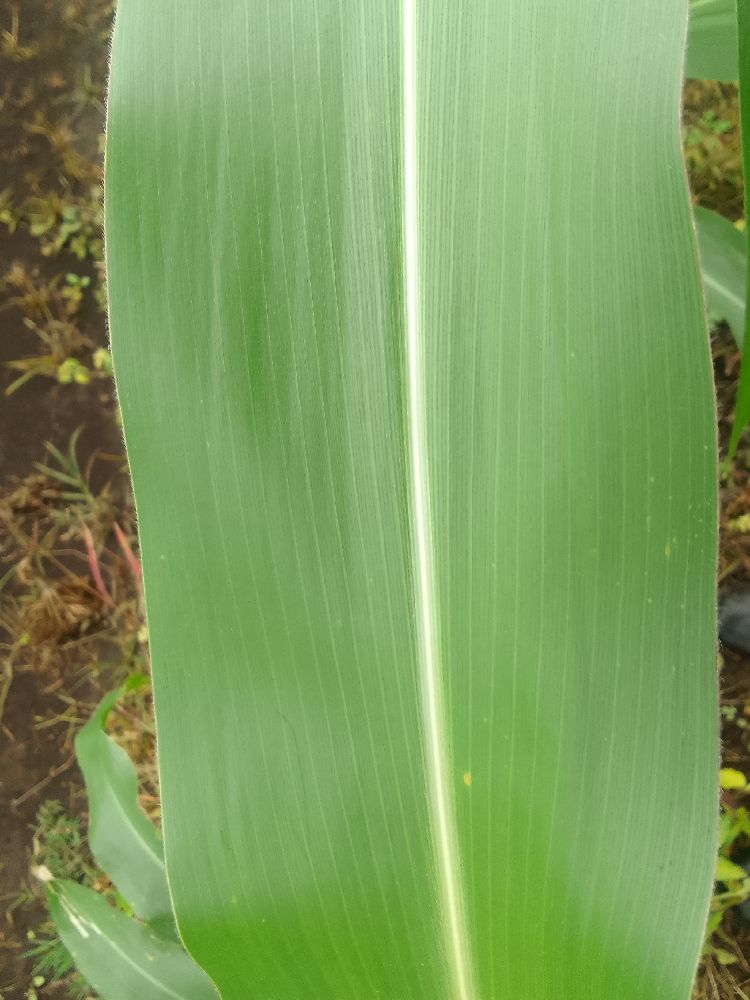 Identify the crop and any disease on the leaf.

maize, healthy
